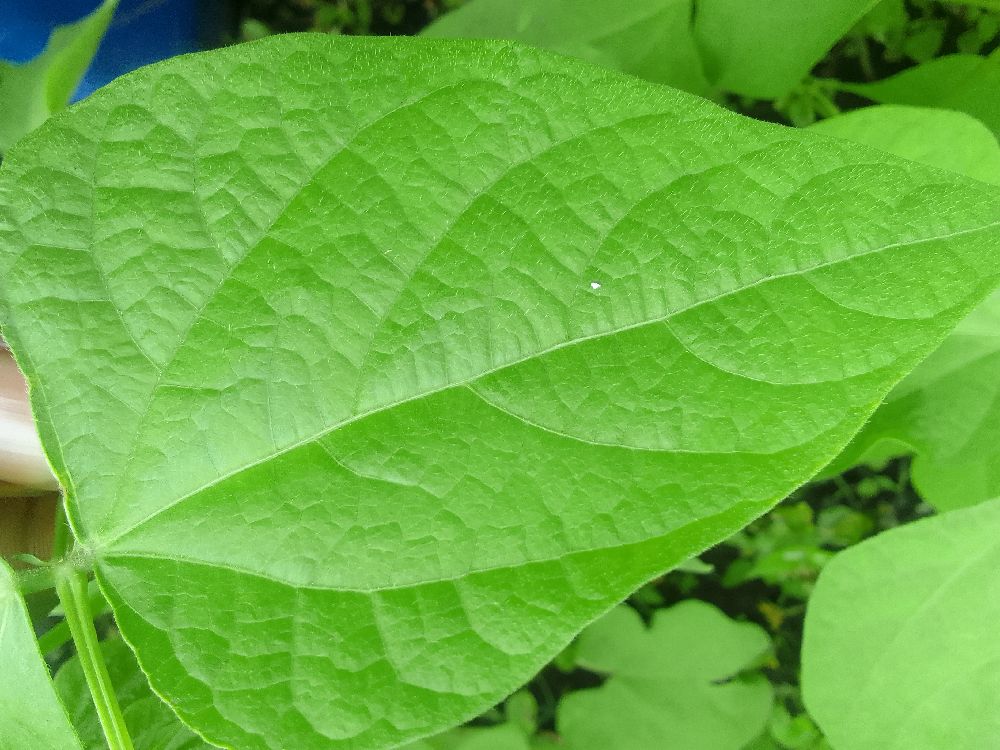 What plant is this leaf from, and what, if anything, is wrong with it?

common bean, healthy
